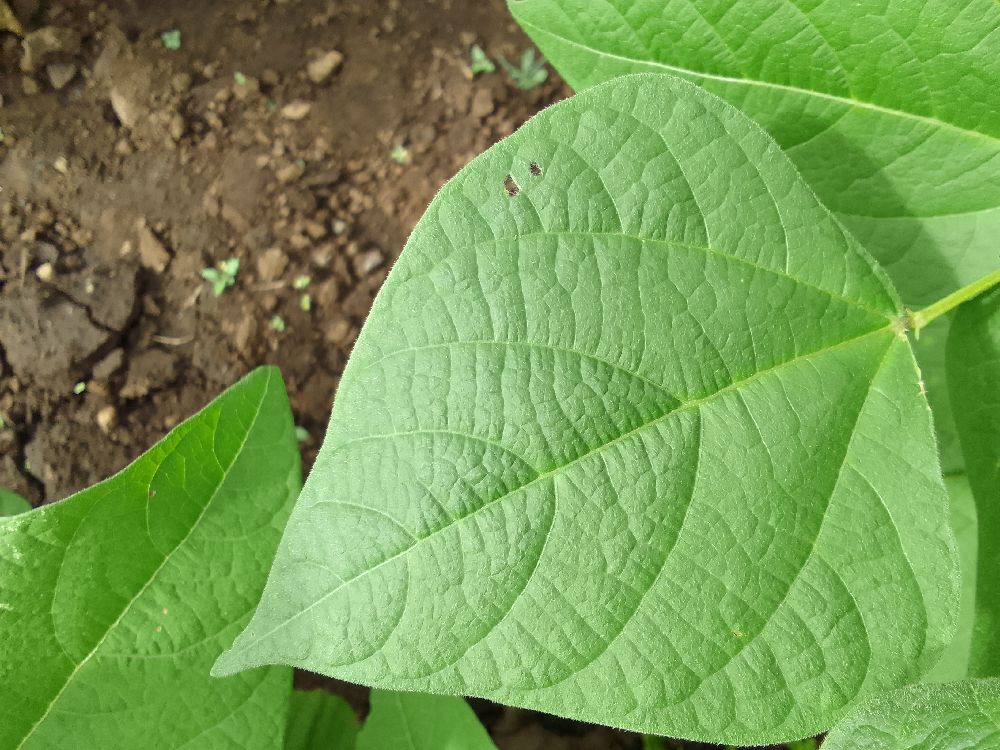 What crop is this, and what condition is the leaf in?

common bean, healthy
